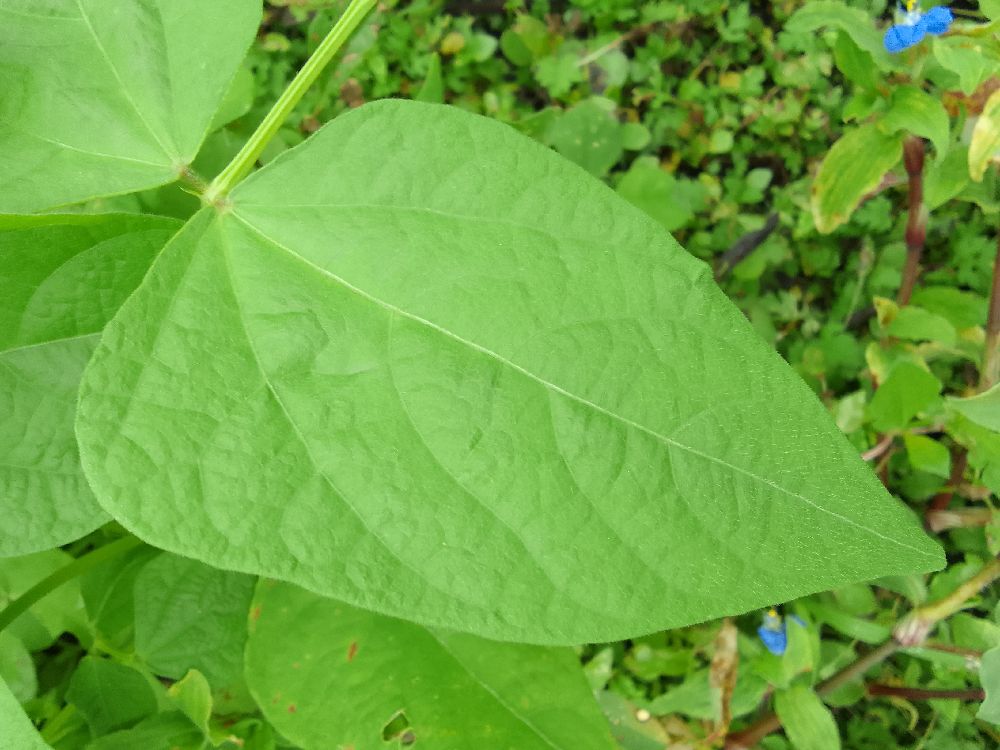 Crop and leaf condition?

common bean, healthy
